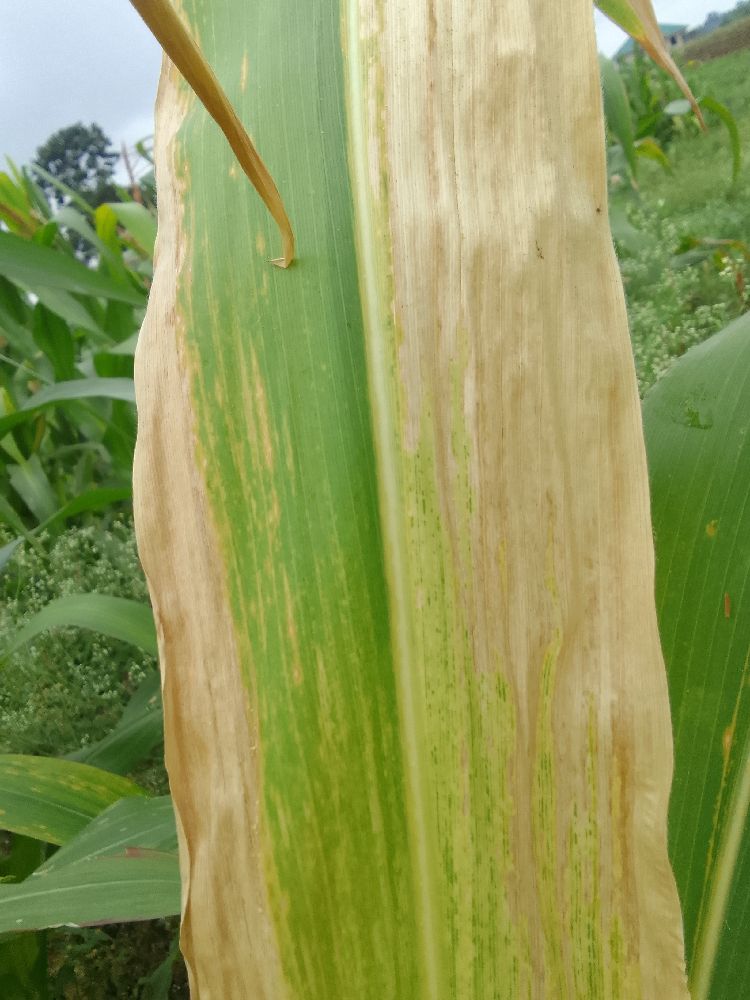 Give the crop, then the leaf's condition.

maize, maize lethal necrosis
